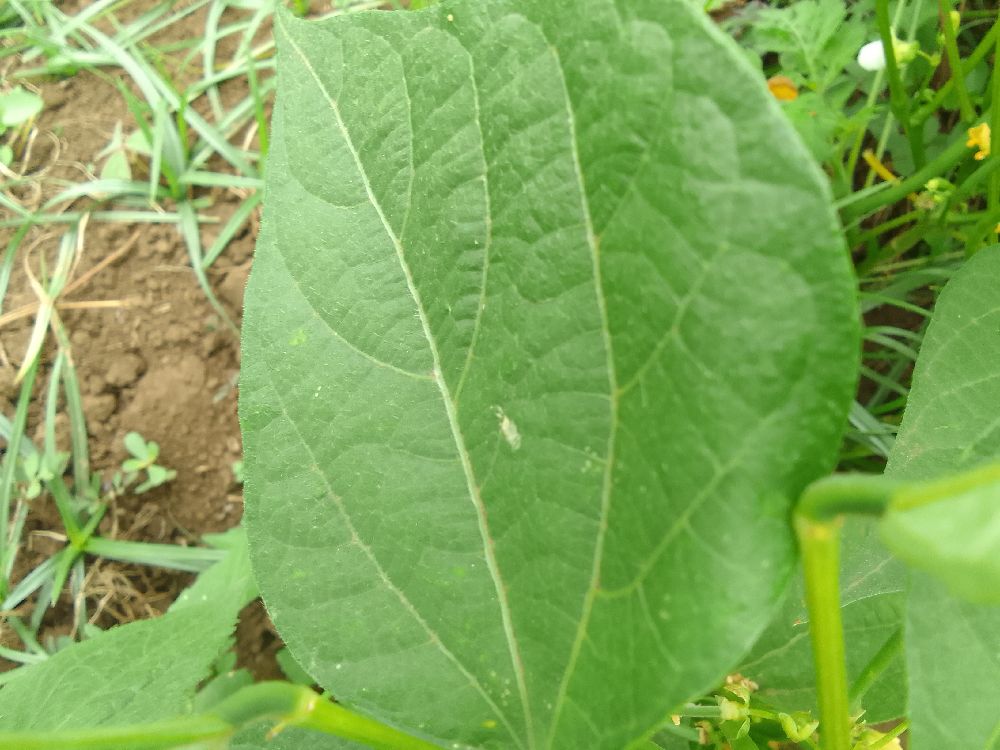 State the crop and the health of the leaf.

common bean, healthy
